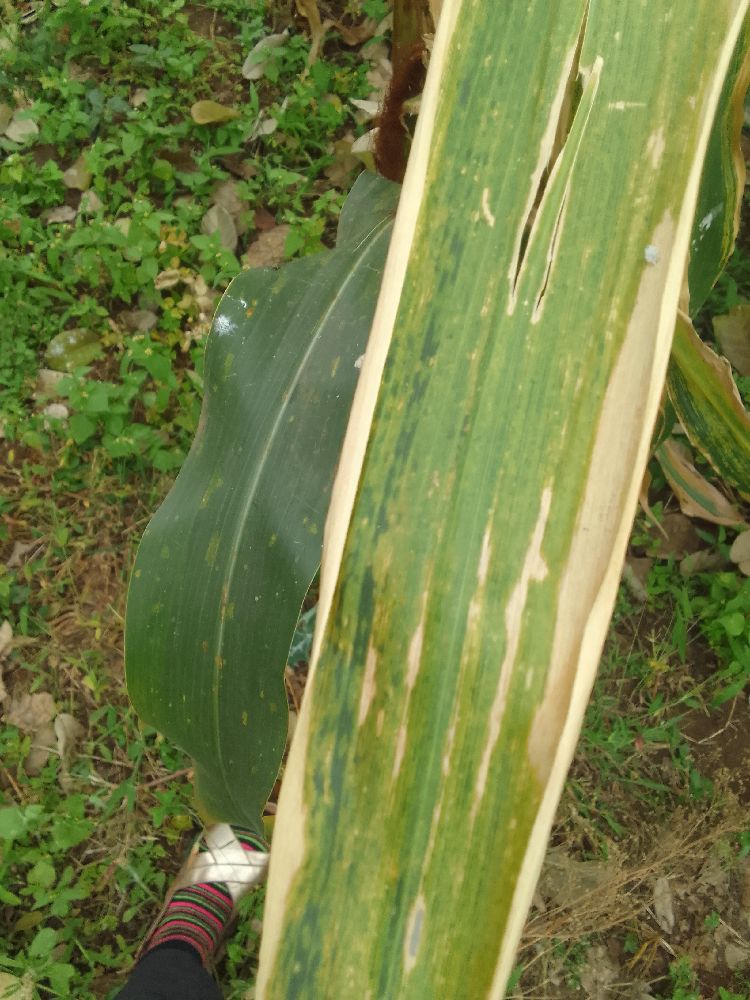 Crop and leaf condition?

maize, maize lethal necrosis
